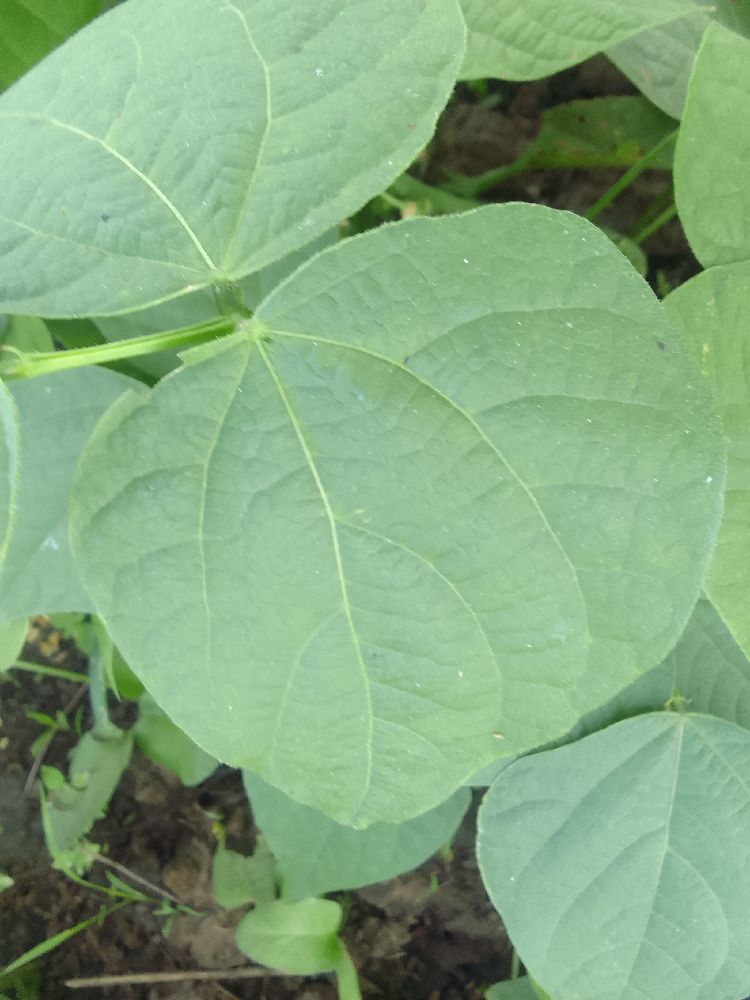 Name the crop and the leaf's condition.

common bean, healthy
